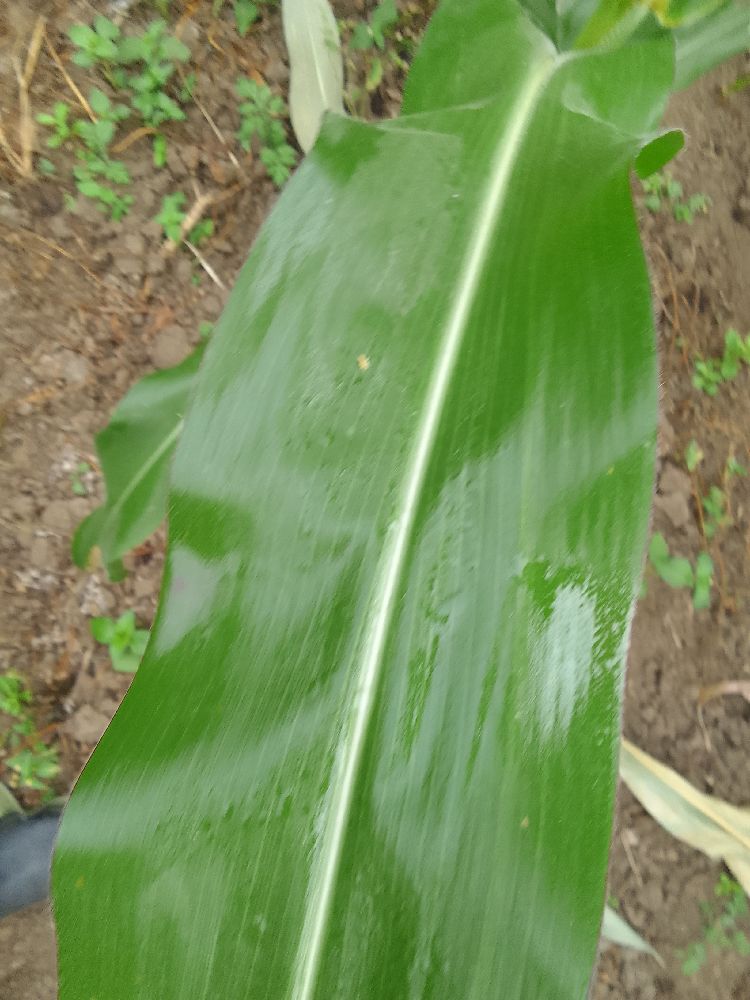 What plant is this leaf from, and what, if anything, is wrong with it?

maize, healthy
